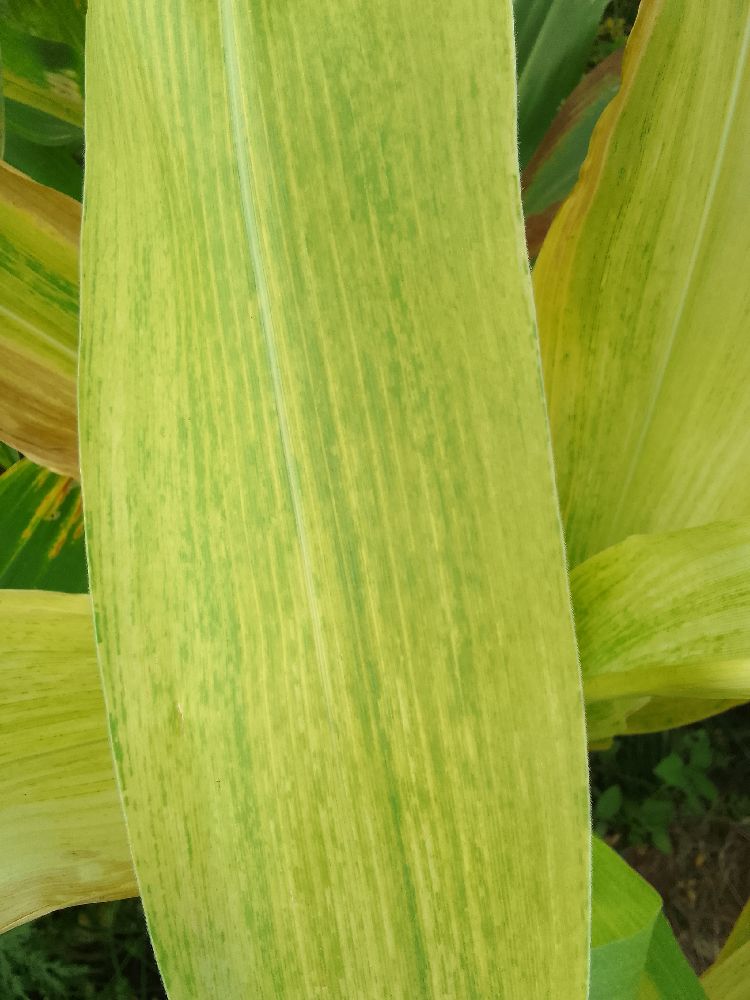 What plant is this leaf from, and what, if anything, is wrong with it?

maize, maize lethal necrosis
